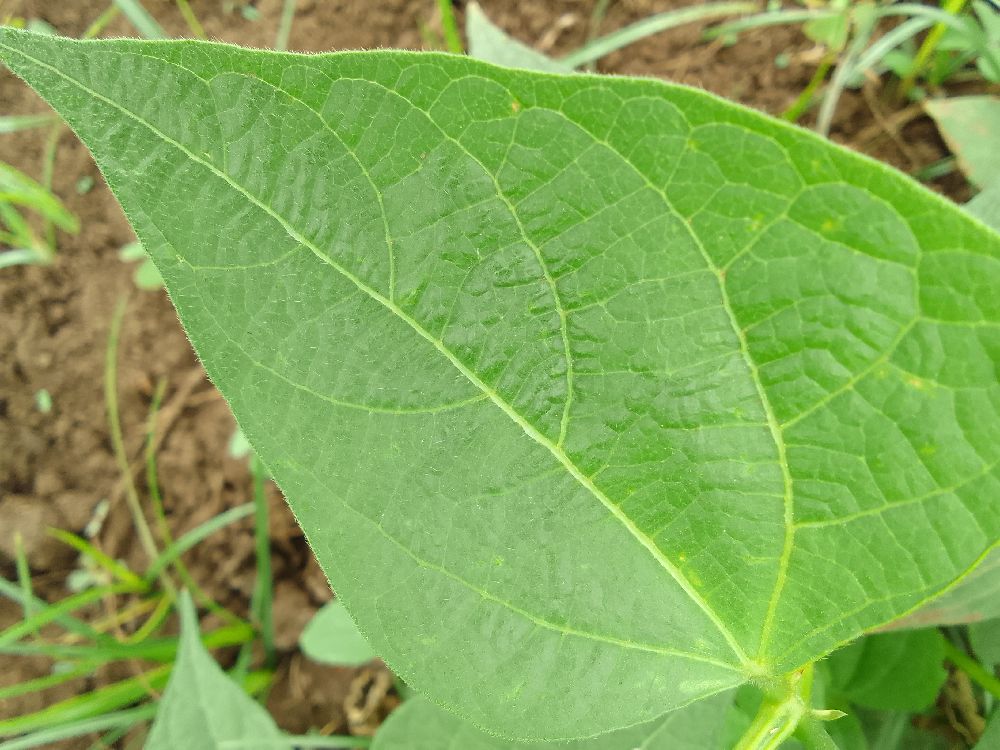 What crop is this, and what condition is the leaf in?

common bean, healthy
